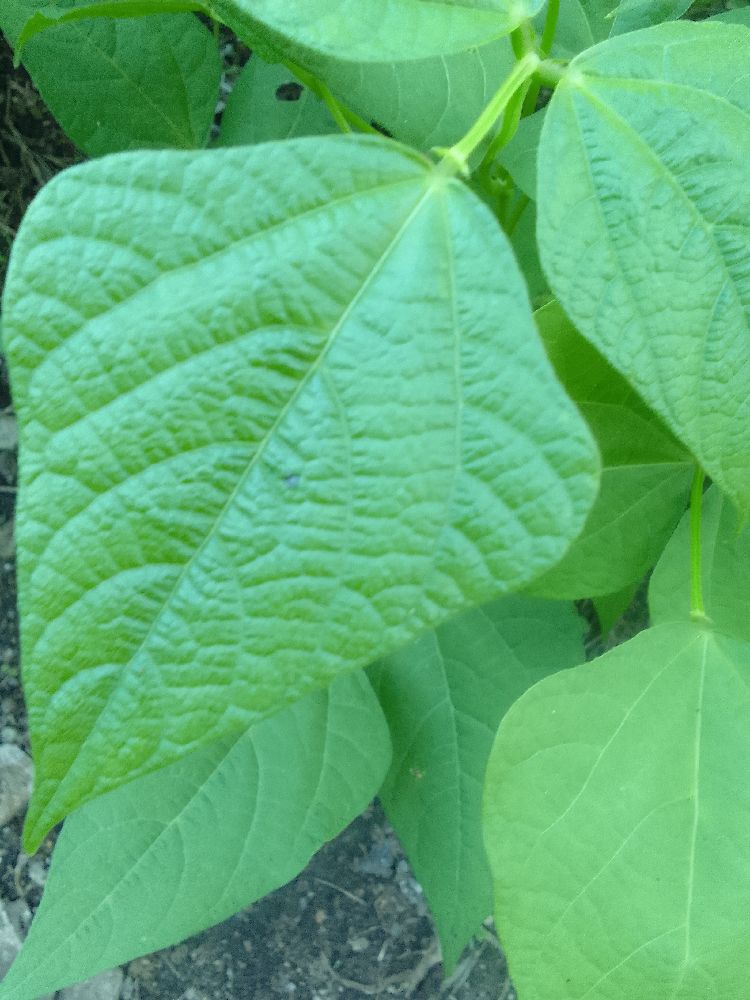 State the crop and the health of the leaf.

common bean, healthy
